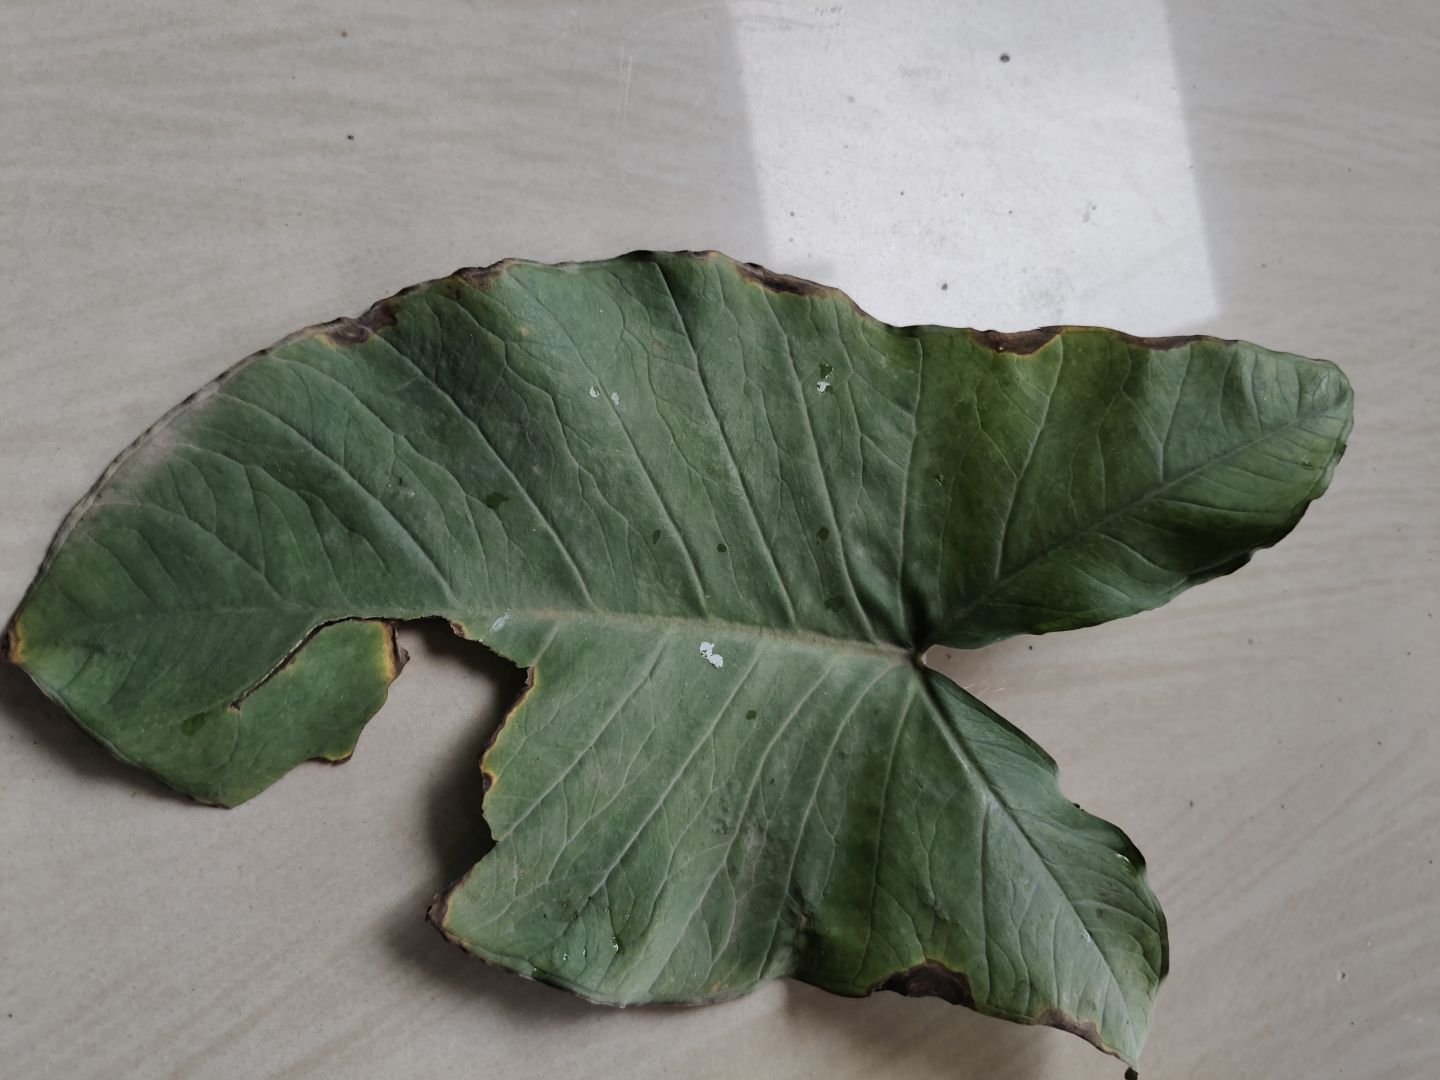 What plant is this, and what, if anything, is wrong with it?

taro, leaf blight
